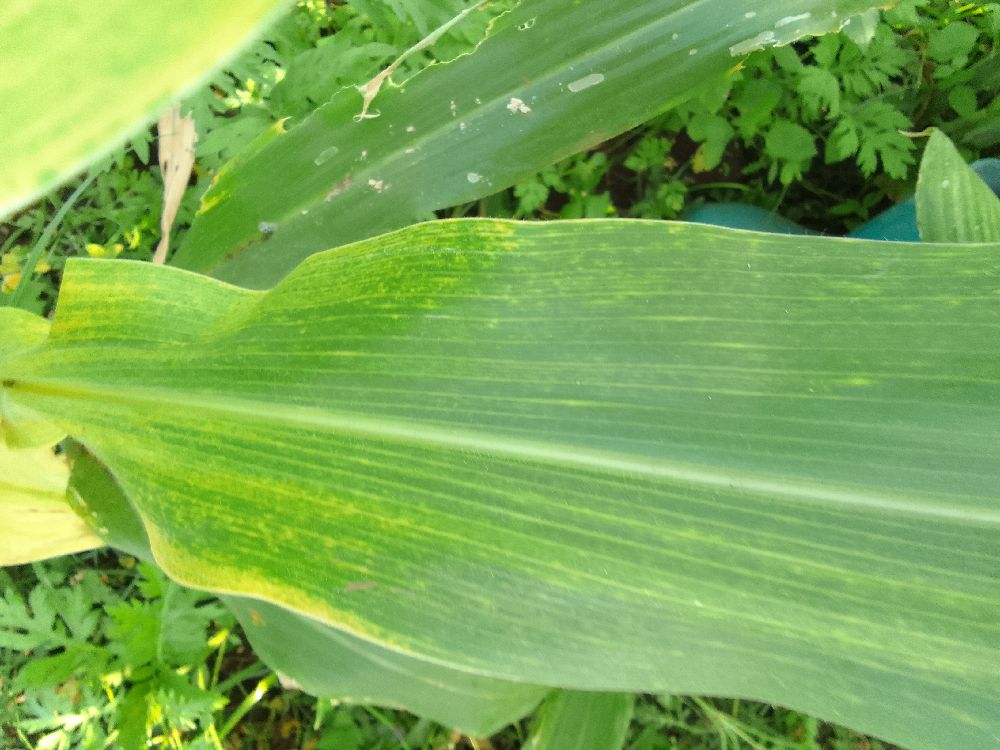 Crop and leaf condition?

maize, maize lethal necrosis
